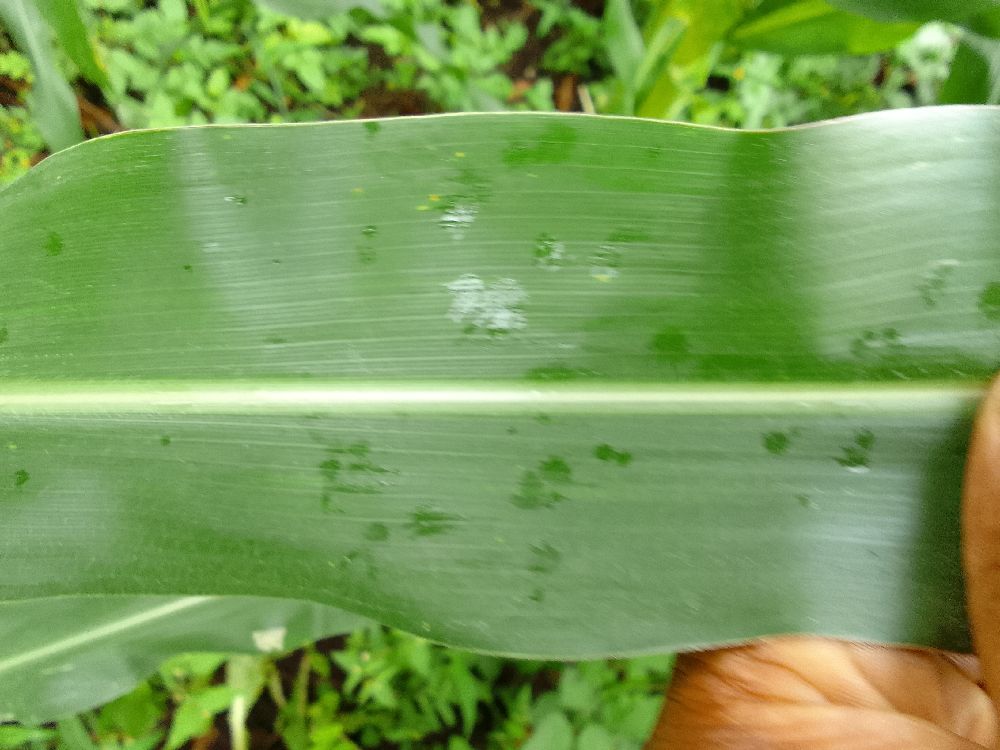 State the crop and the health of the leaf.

maize, healthy
